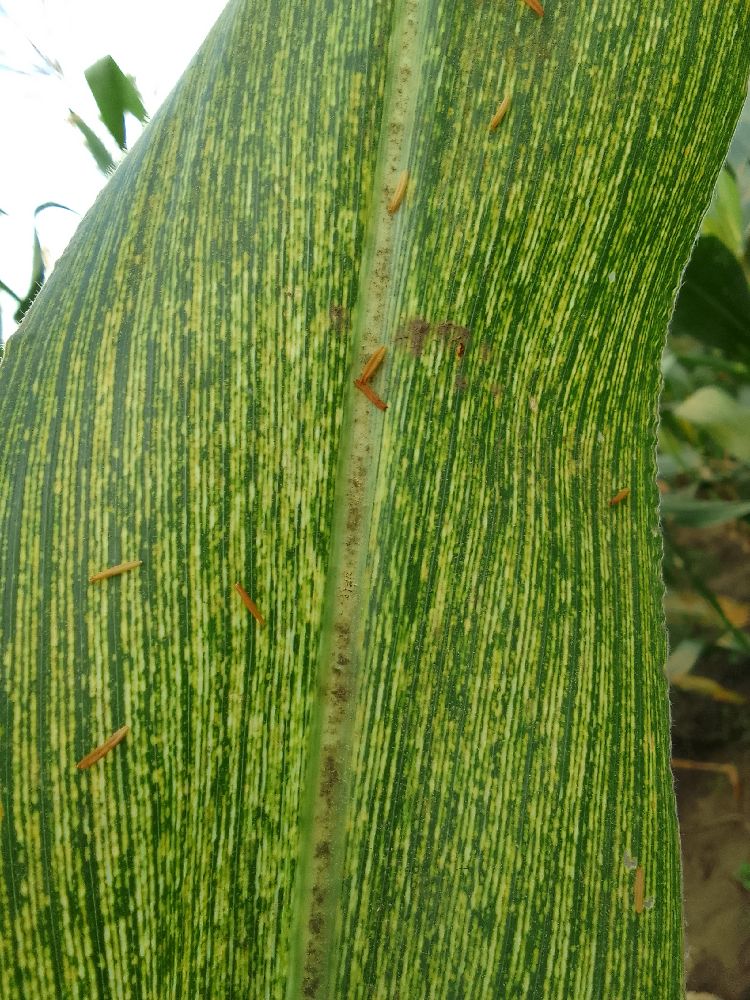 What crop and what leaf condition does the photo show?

maize, maize streak virus
